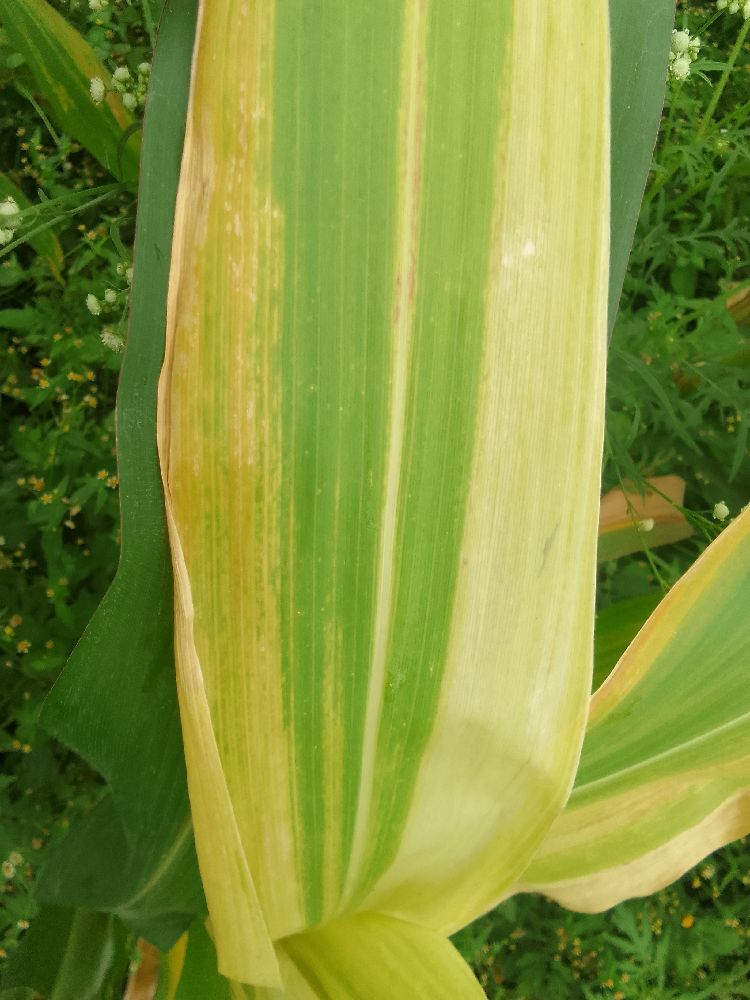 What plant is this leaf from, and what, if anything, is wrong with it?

maize, maize lethal necrosis
